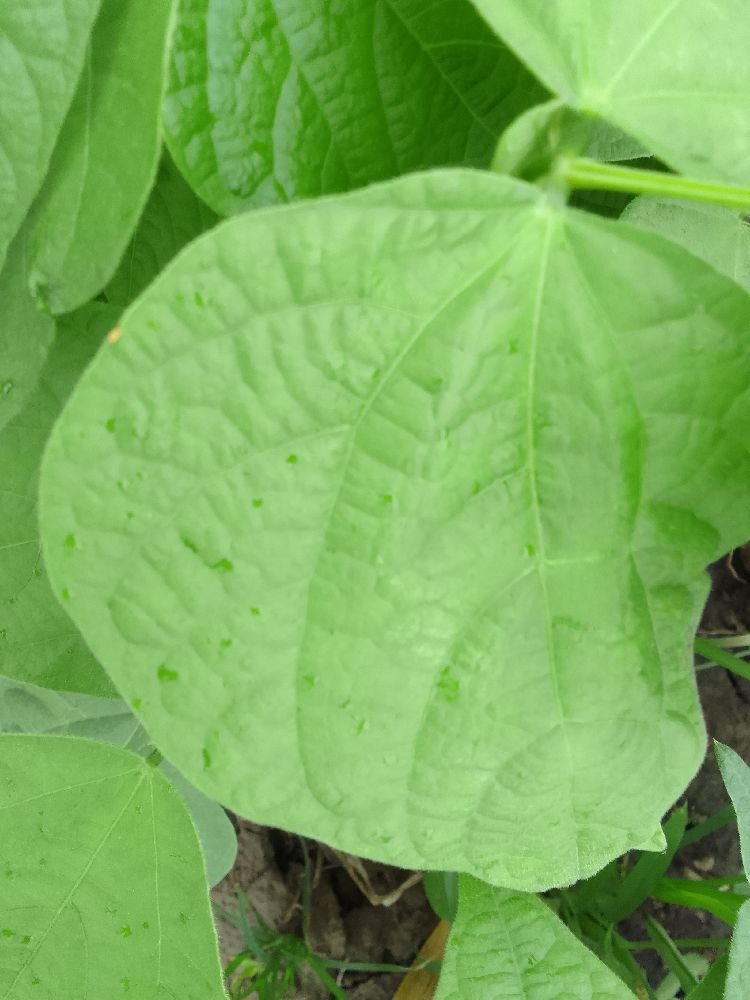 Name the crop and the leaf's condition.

common bean, healthy
